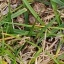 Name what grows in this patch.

grass
